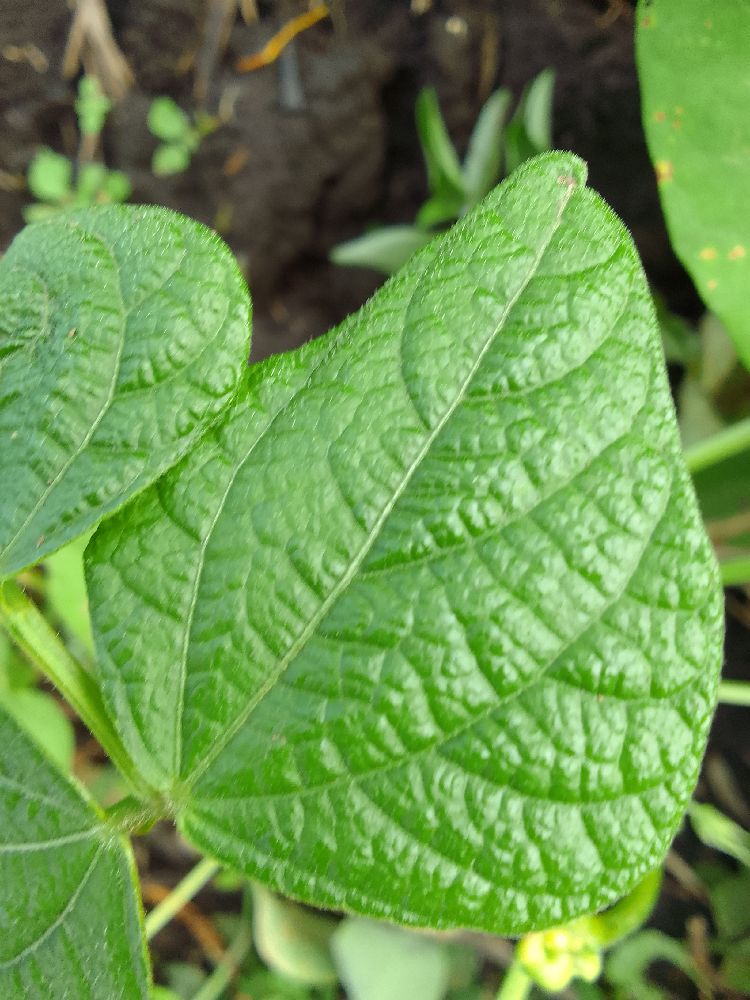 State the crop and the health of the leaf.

common bean, healthy
